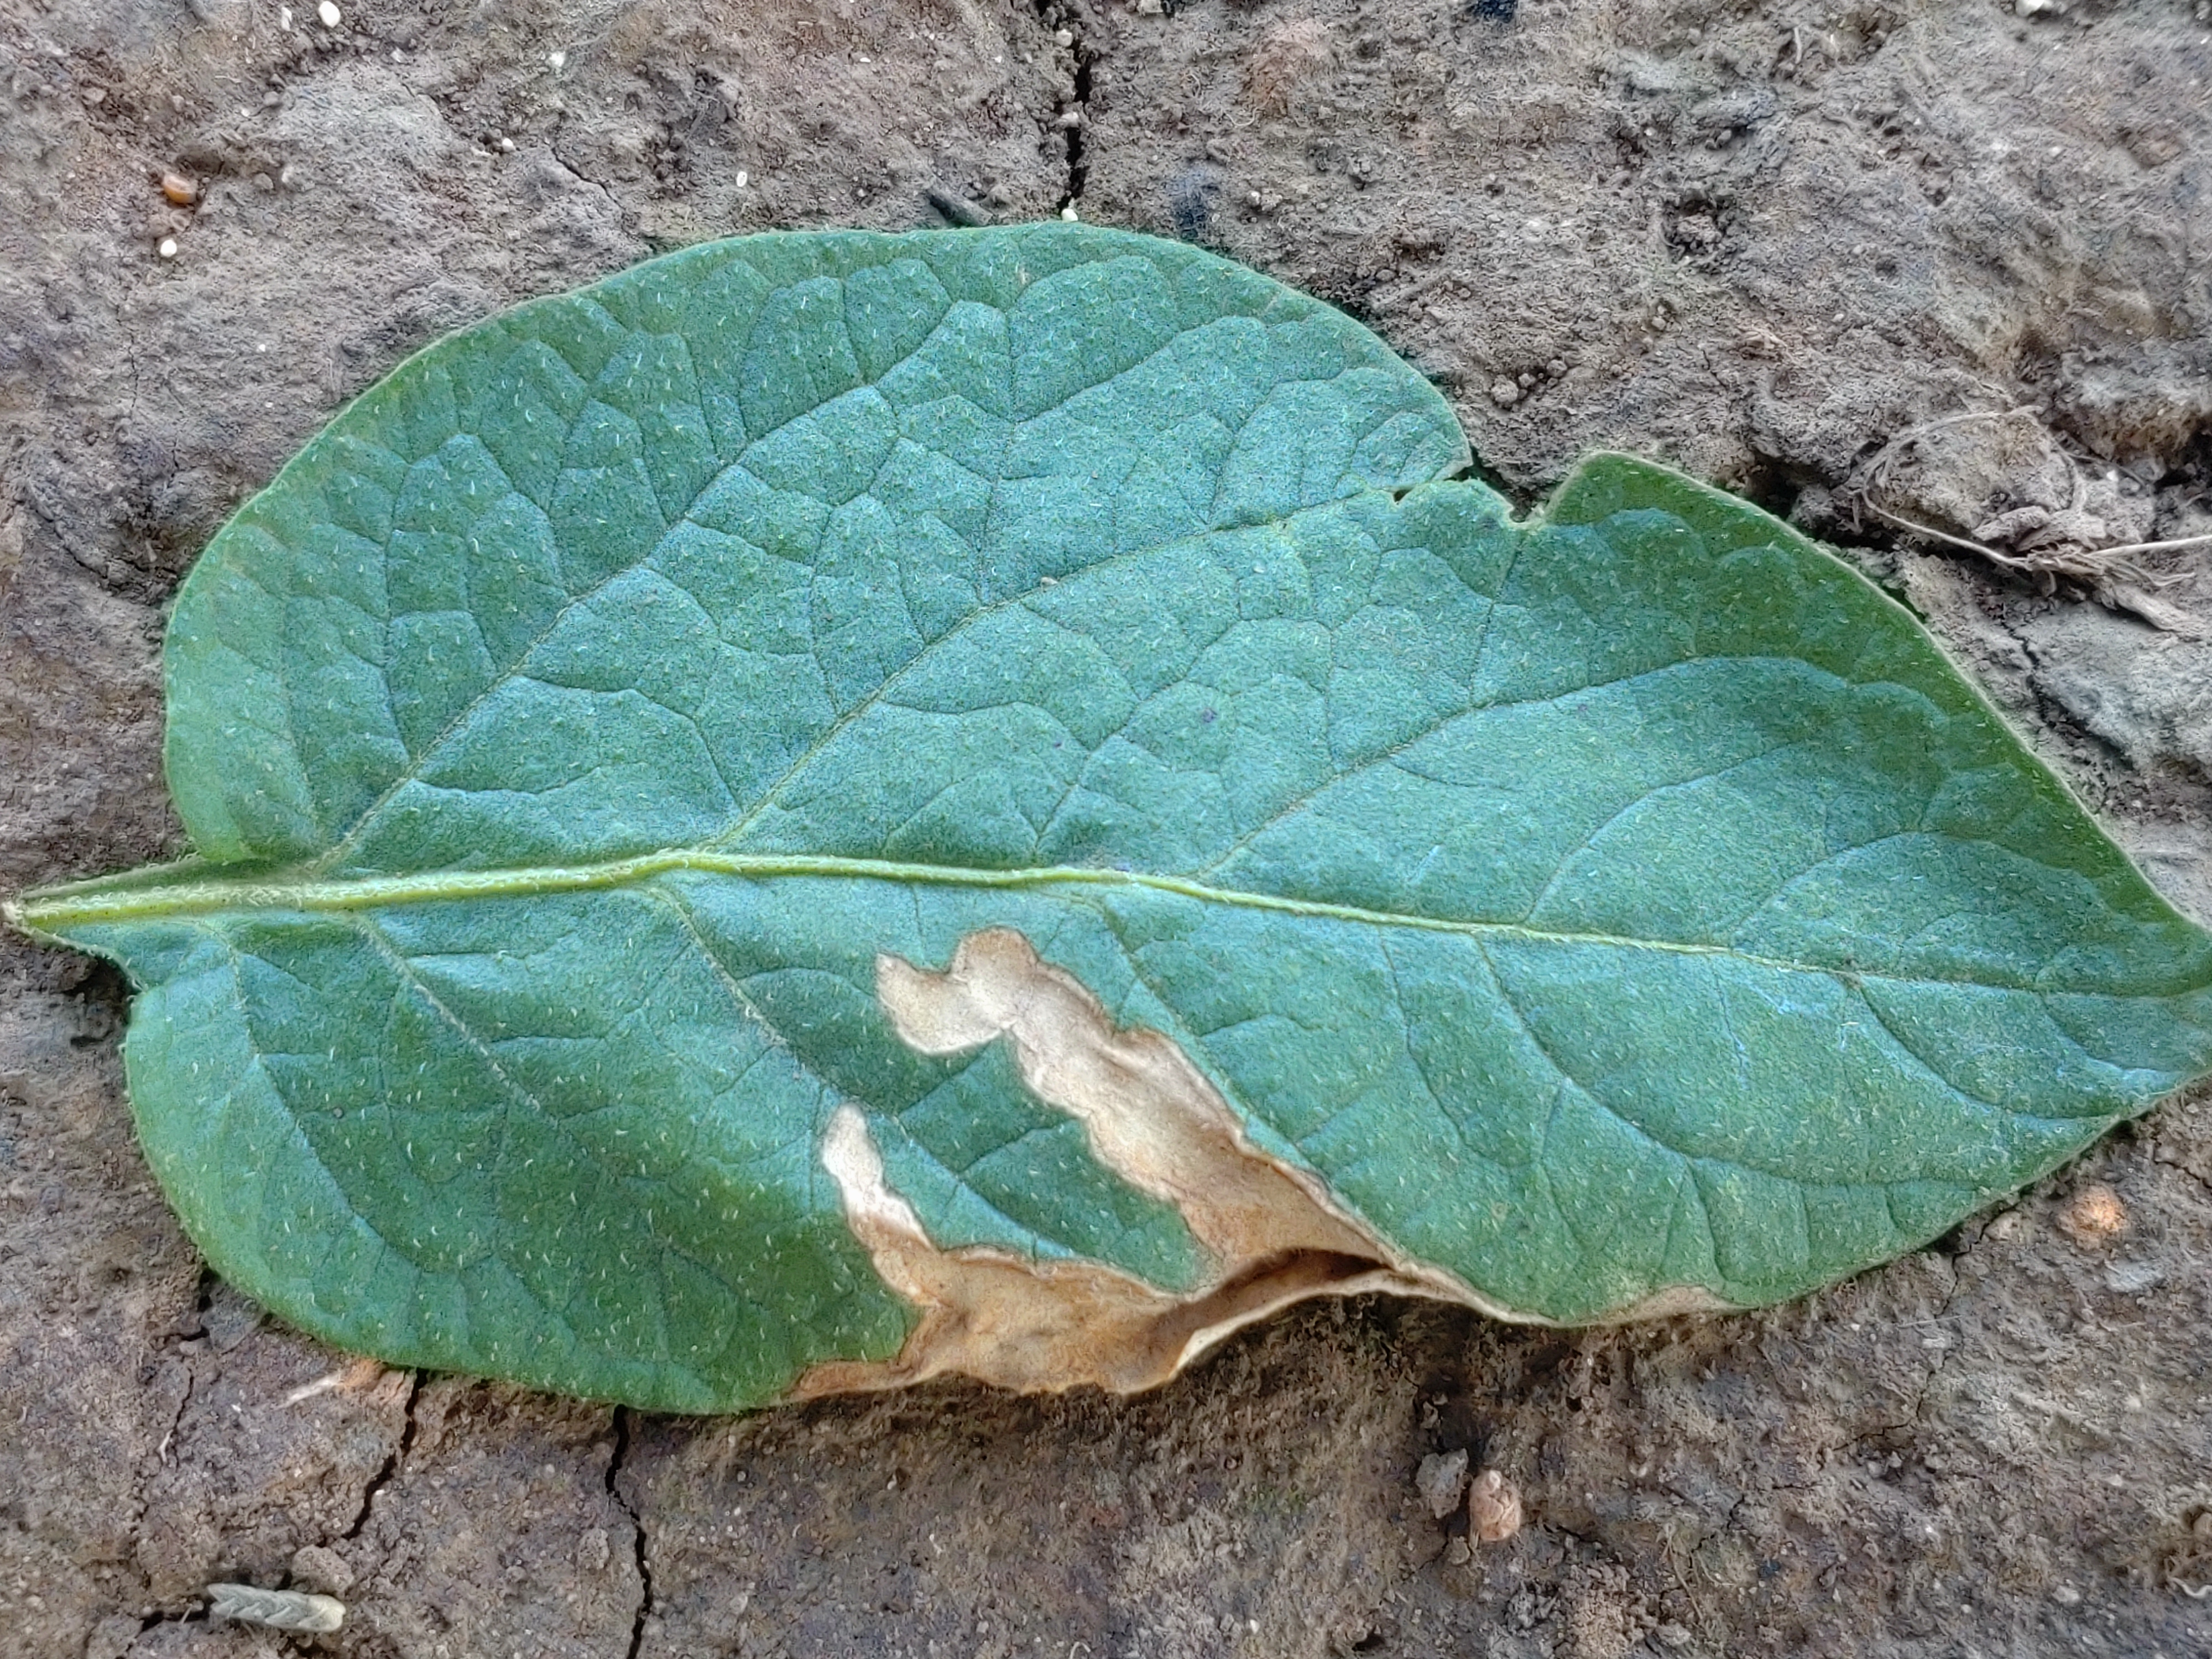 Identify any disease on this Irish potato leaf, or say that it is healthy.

early blight
